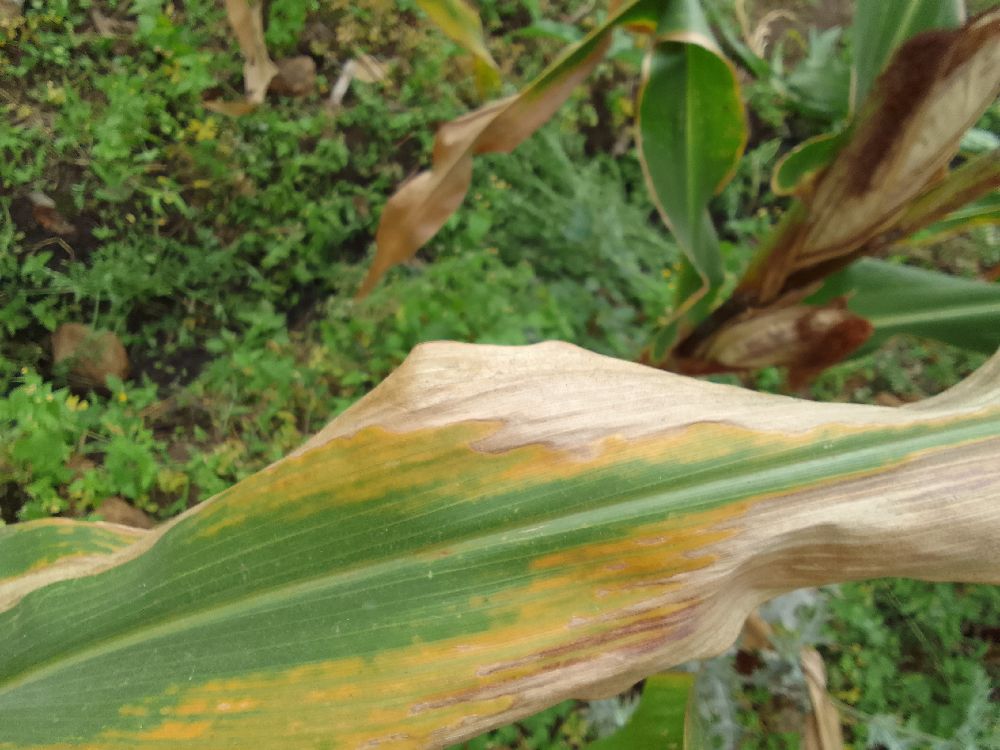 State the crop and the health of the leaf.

maize, maize lethal necrosis
